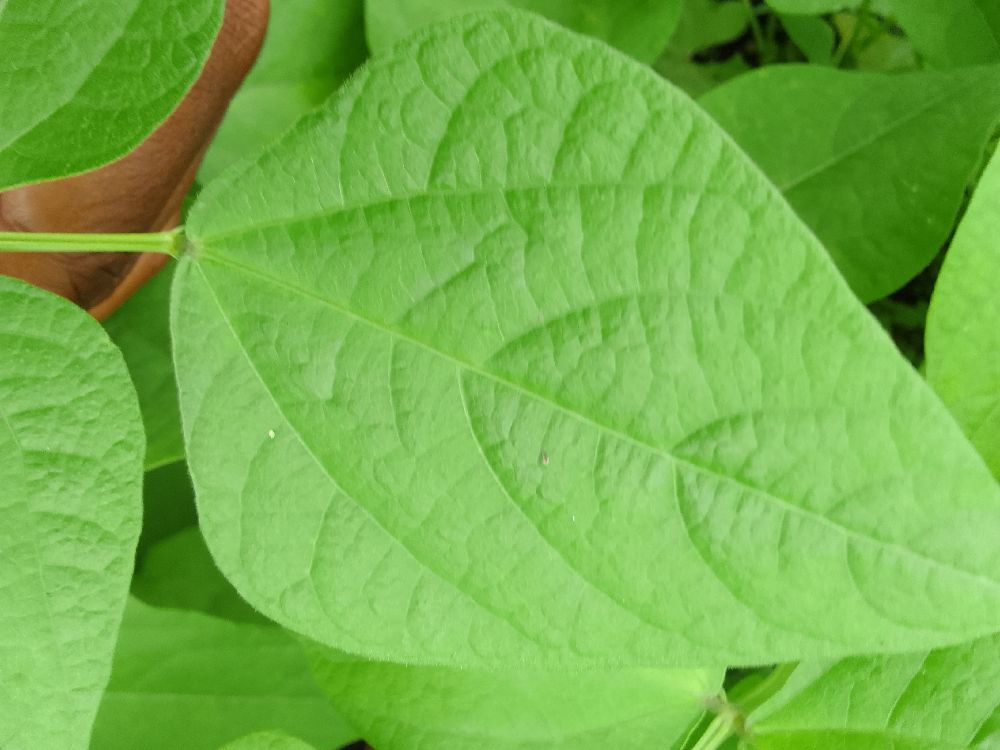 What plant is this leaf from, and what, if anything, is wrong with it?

common bean, healthy
